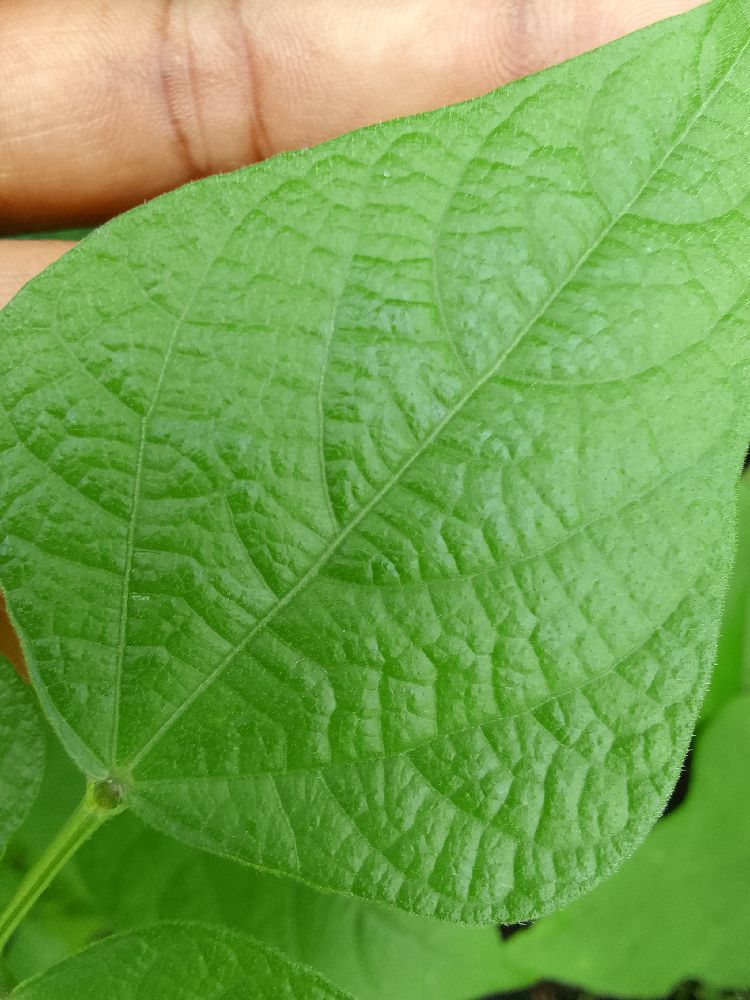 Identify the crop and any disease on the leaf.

maize, healthy
